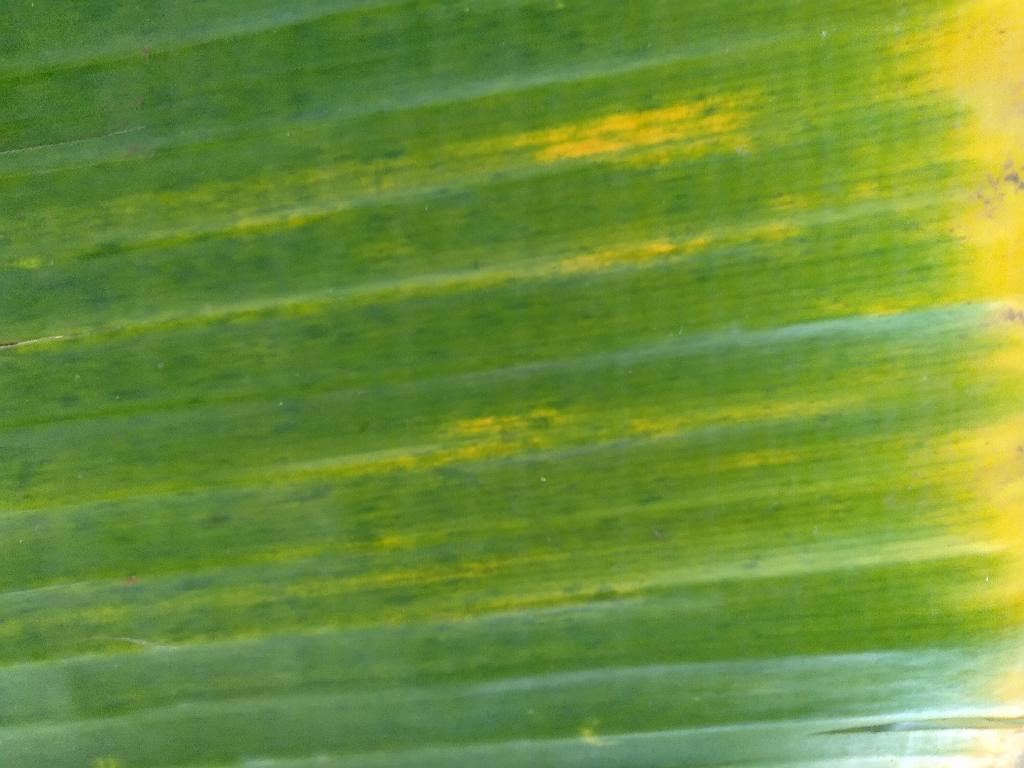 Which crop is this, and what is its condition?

banana, fusarium wilt race 1
